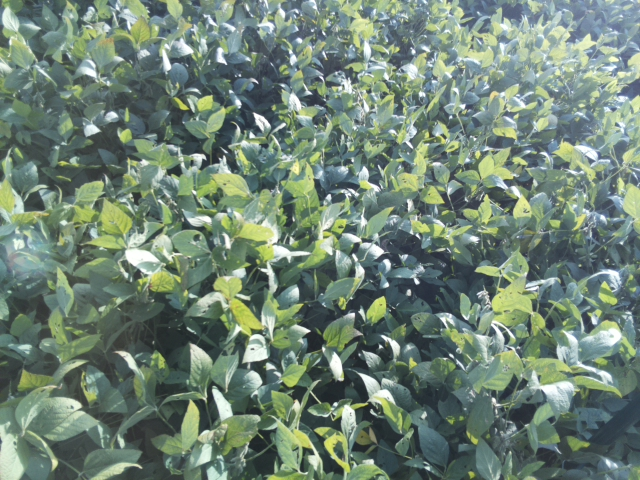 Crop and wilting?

soybean, slight leaflet or petiole turgor loss in upper canopy
